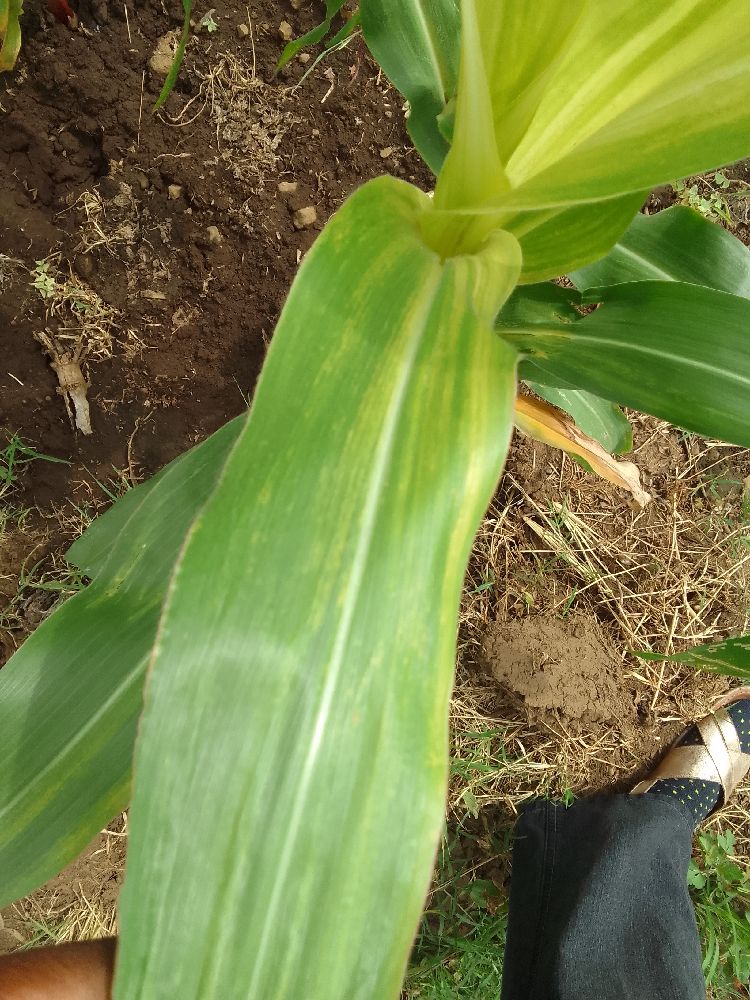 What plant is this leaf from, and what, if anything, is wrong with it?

maize, maize lethal necrosis
